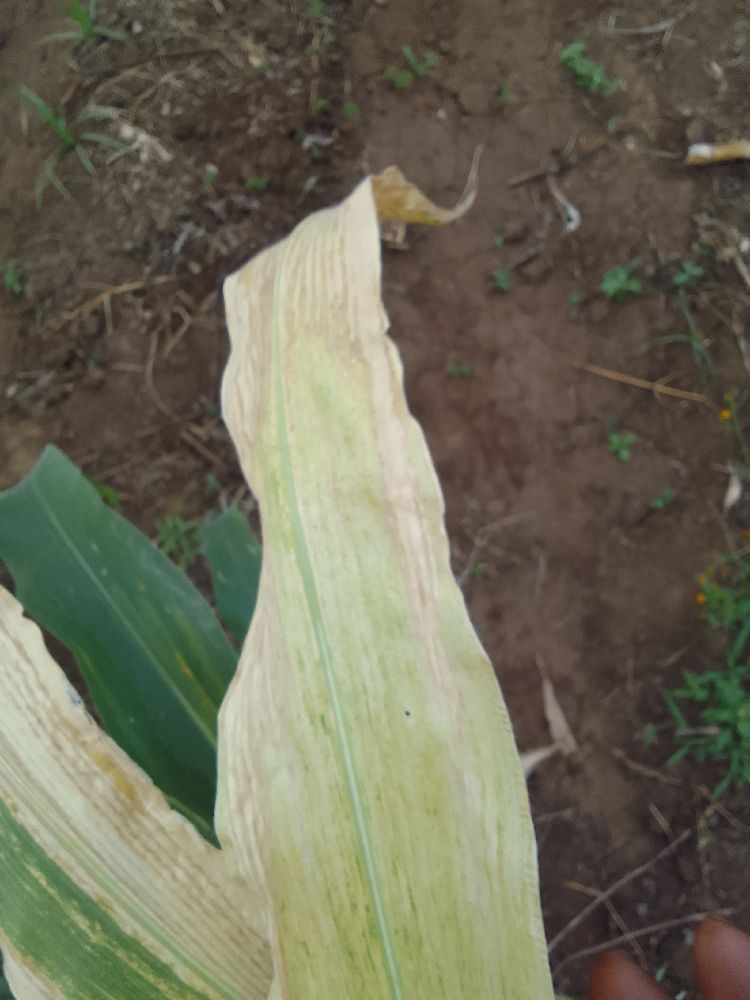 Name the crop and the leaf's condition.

maize, maize lethal necrosis
